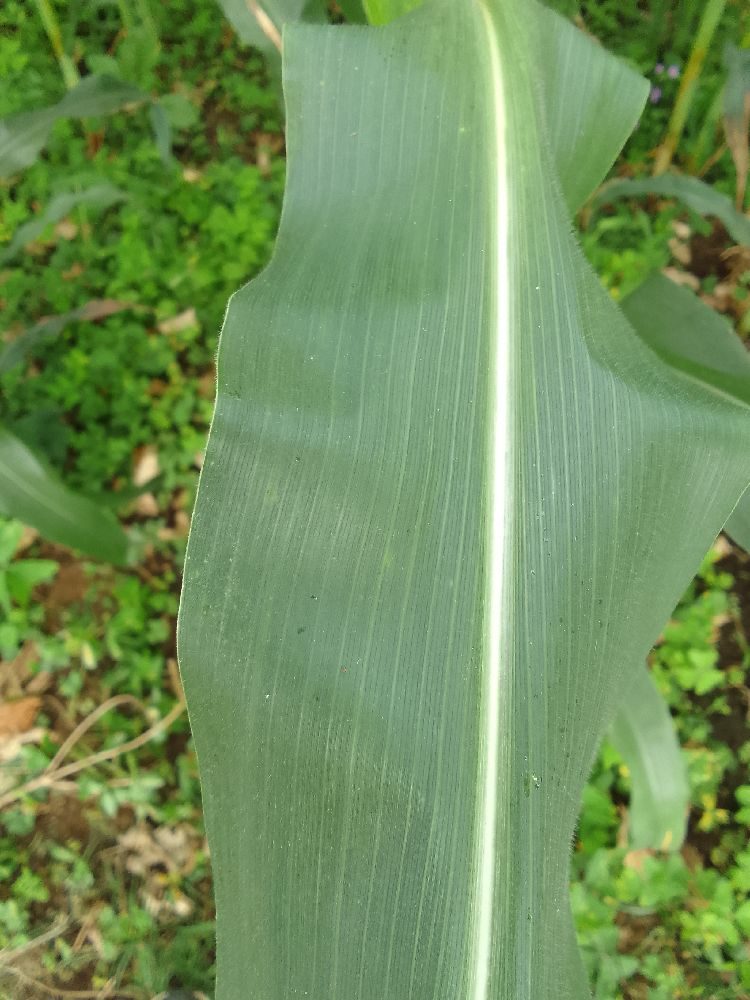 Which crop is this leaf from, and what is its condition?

maize, healthy
